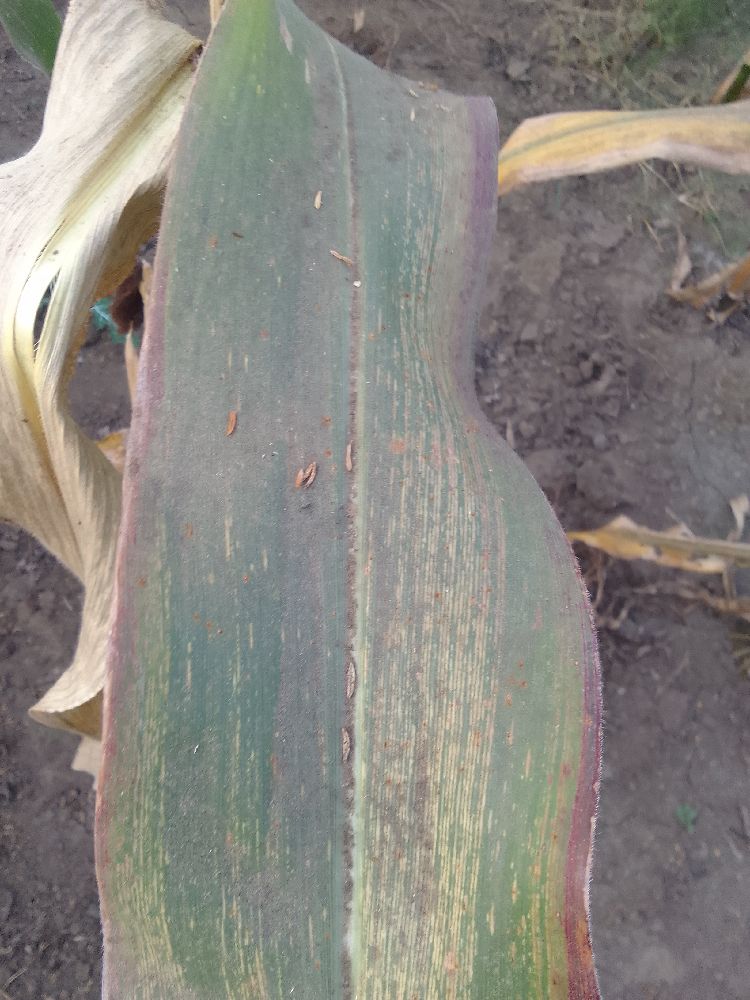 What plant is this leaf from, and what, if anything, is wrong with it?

maize, maize streak virus
